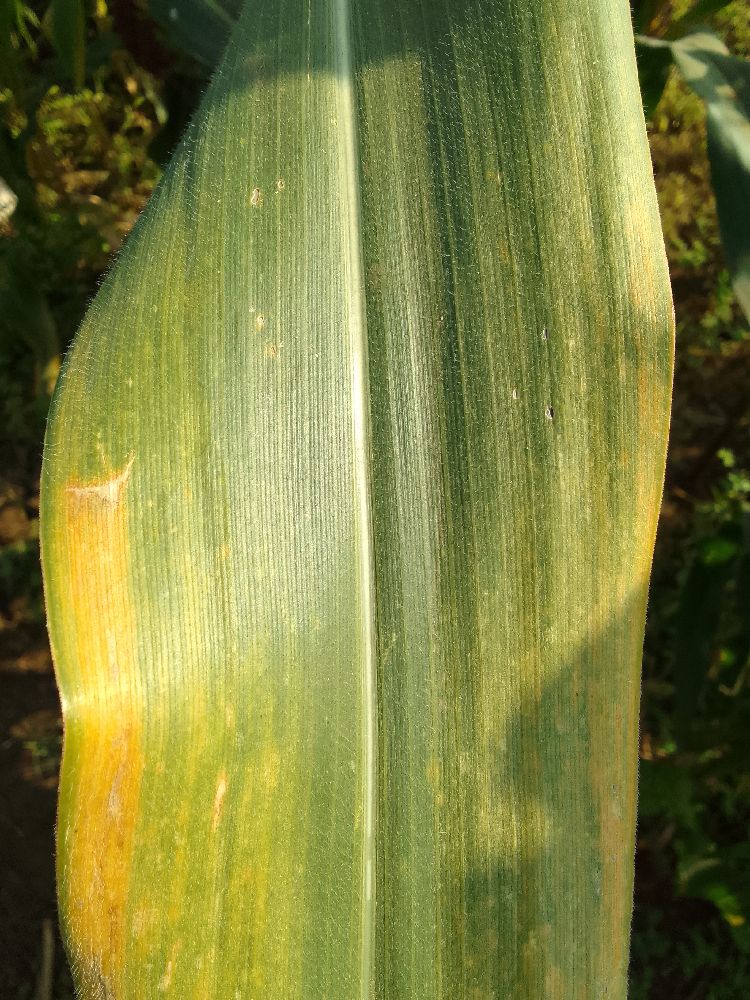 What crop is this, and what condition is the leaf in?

maize, maize lethal necrosis
